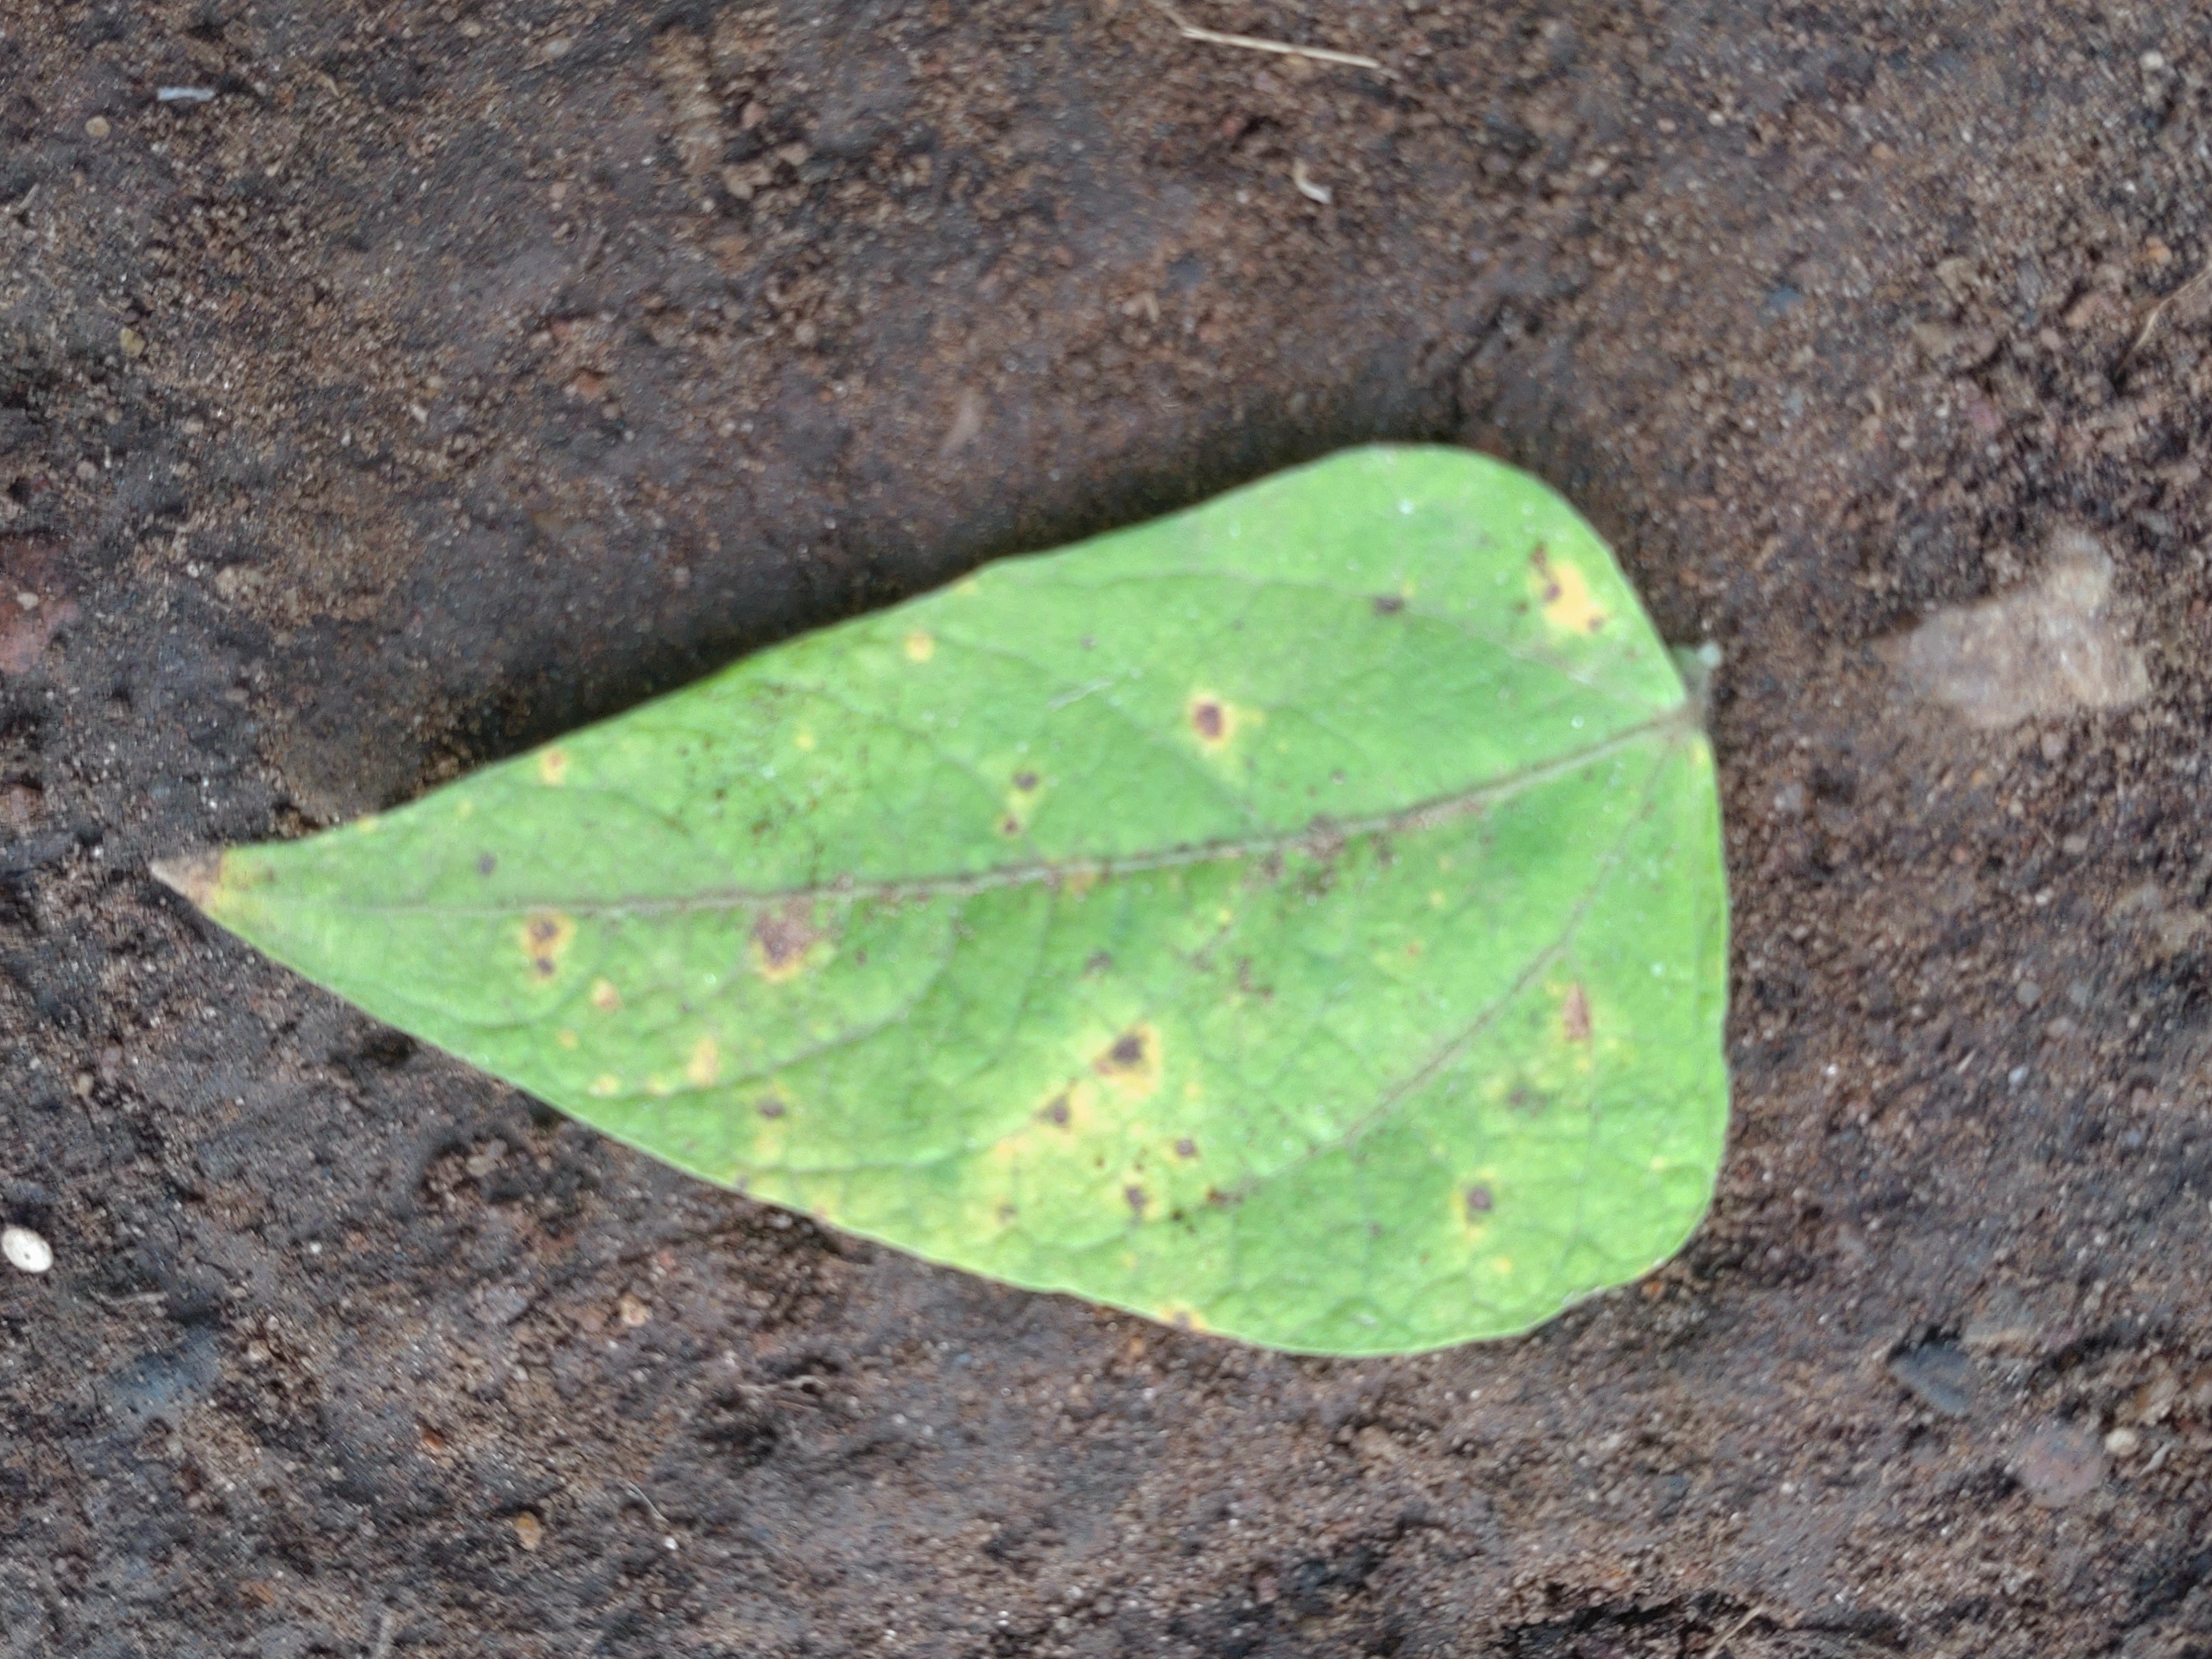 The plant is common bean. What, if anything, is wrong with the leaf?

rust
